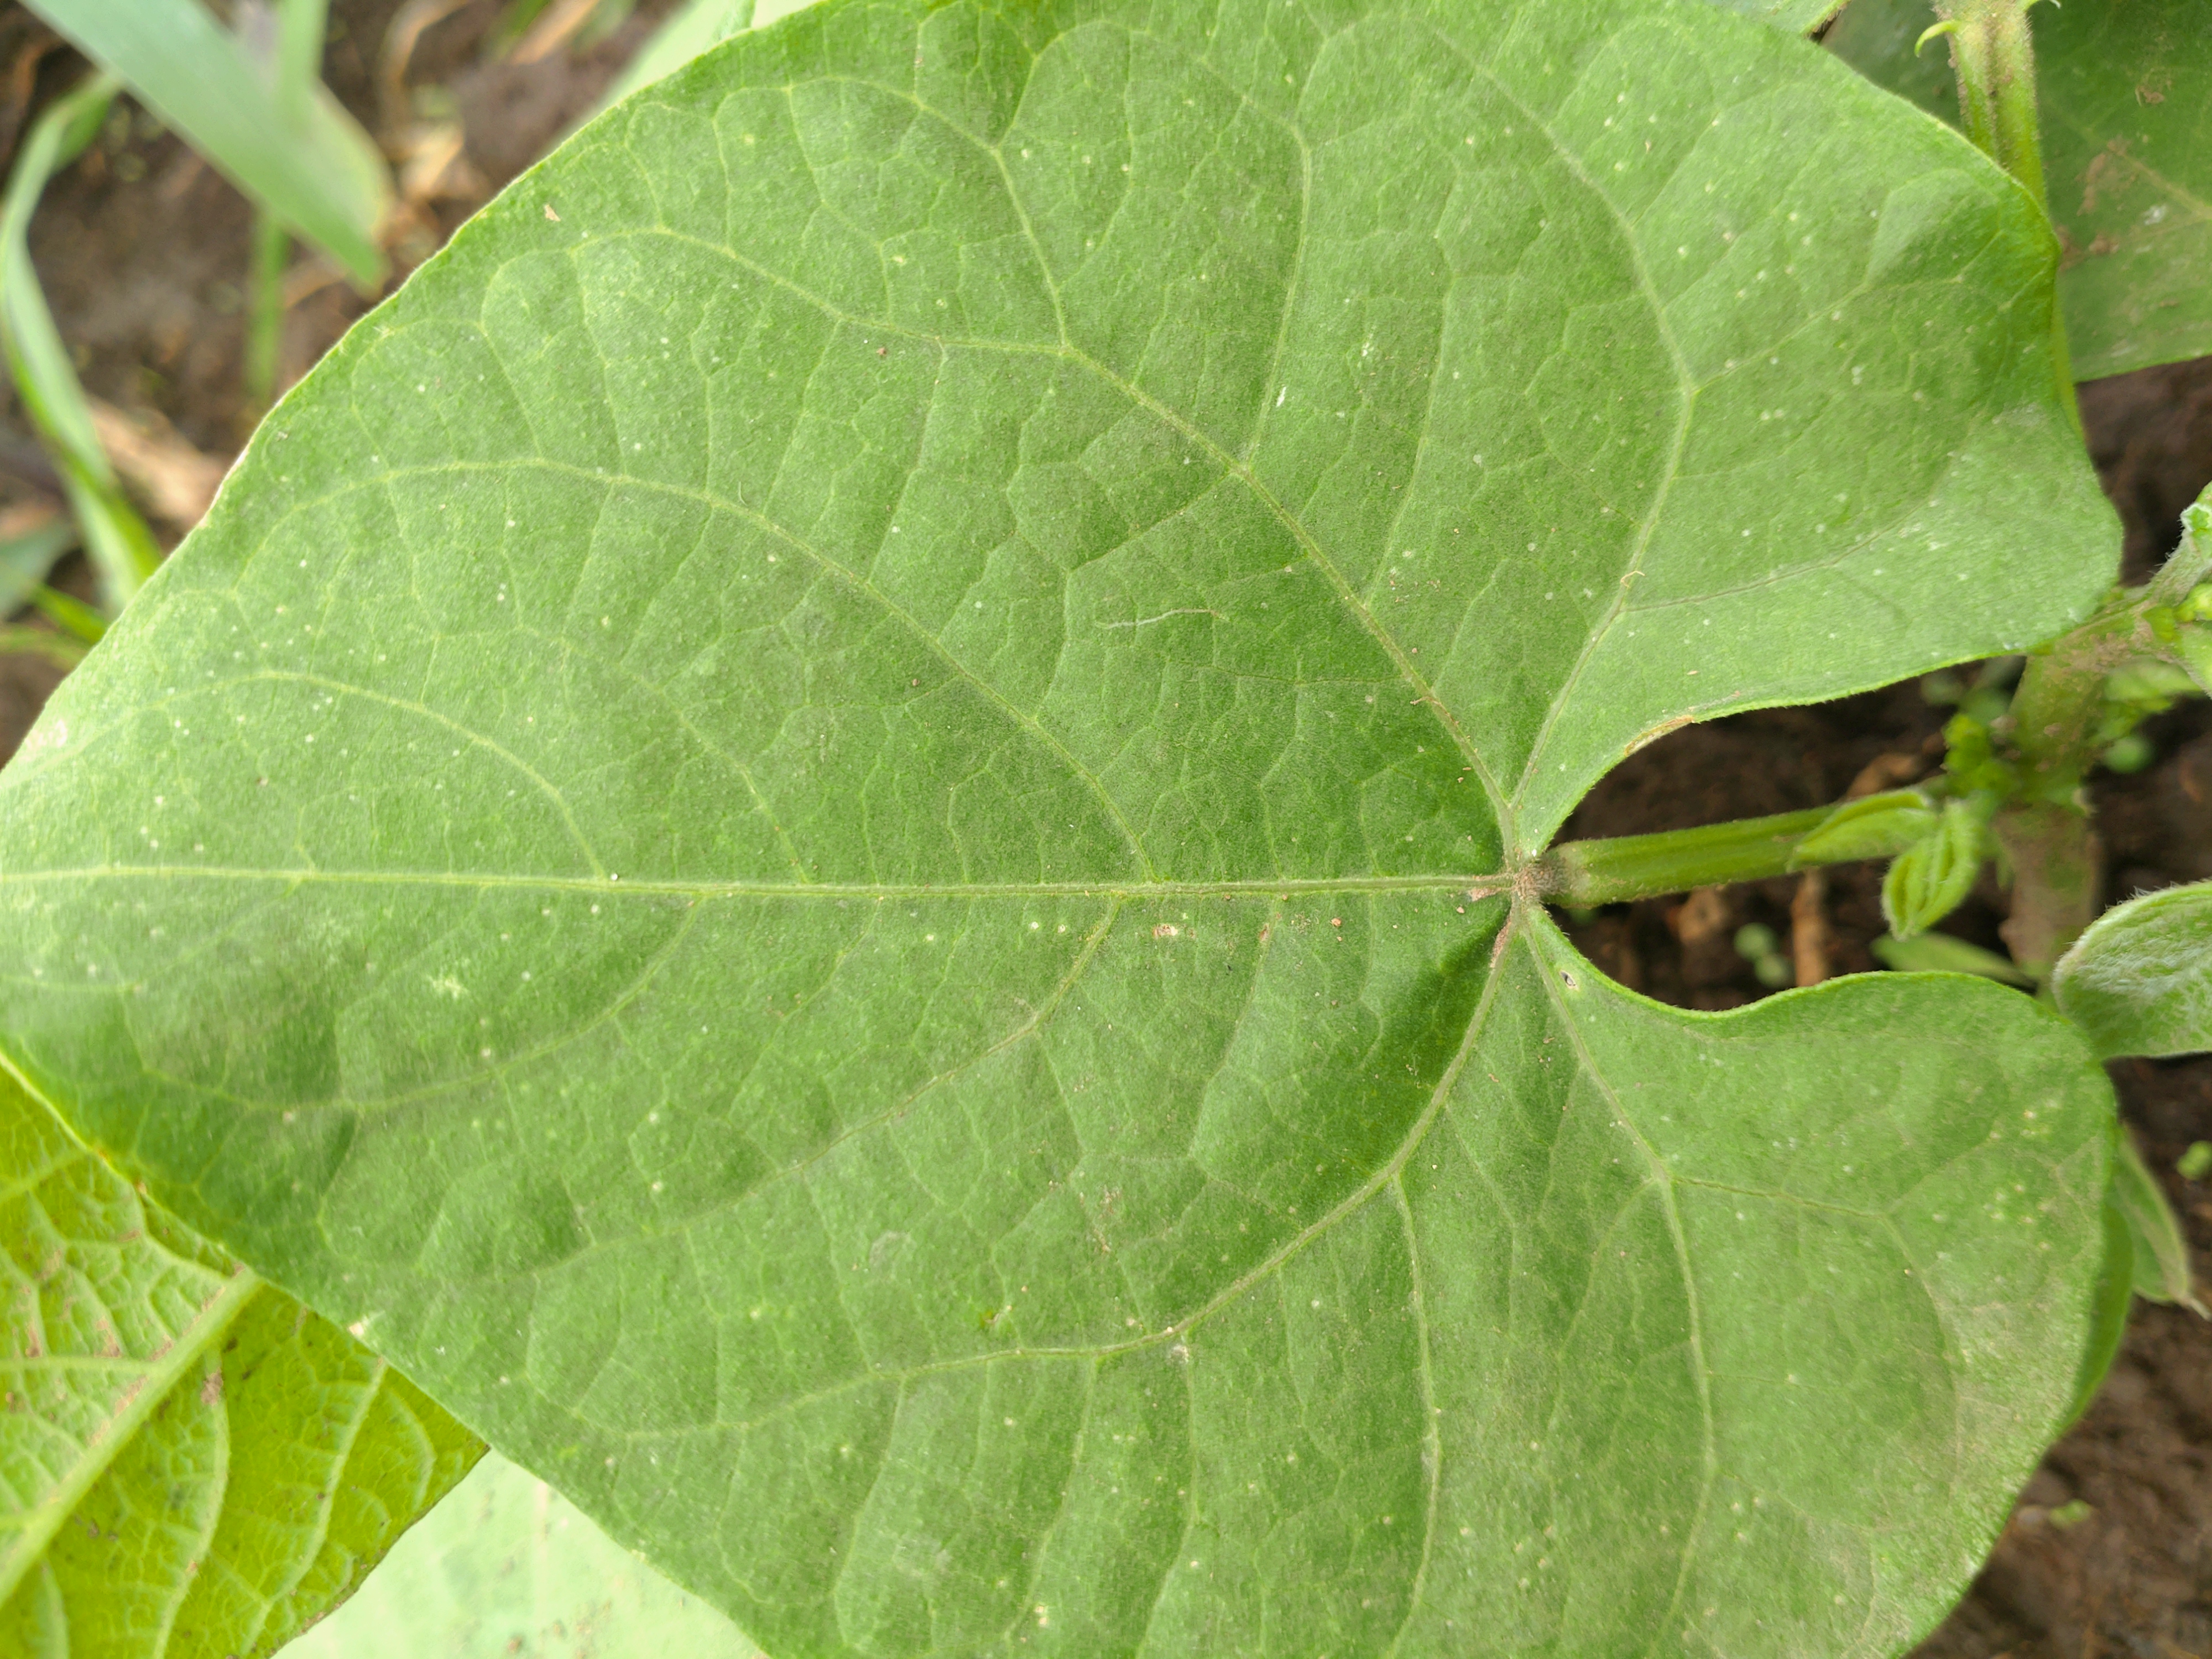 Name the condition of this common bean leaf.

healthy
